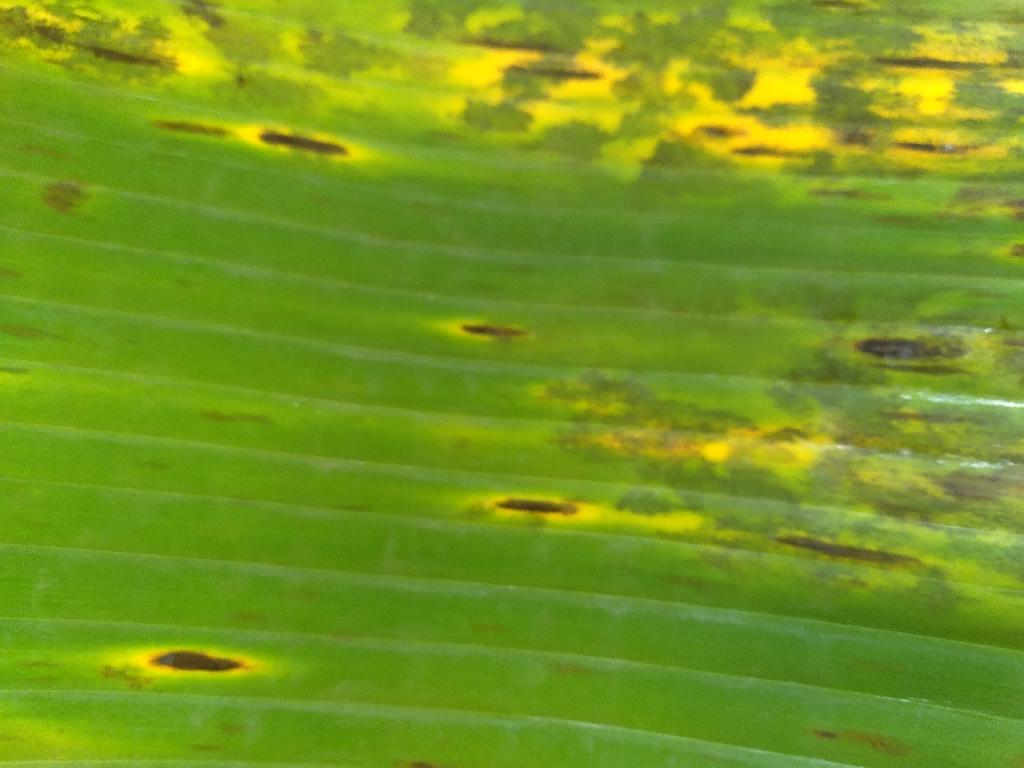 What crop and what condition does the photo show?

banana, black sigatoka
